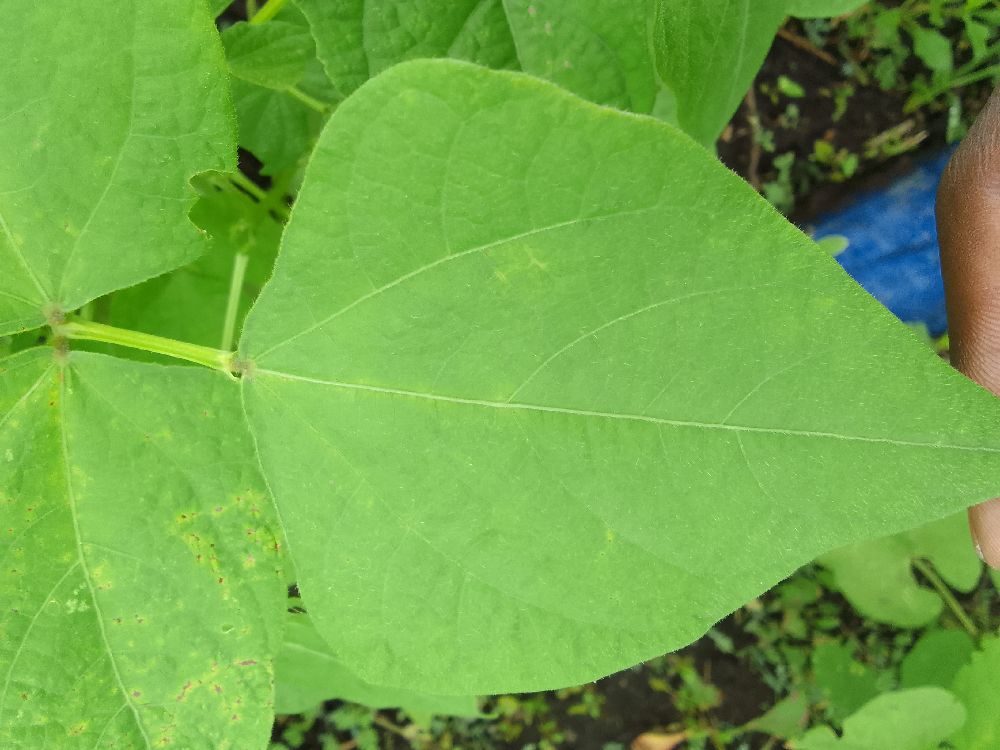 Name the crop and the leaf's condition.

common bean, healthy
